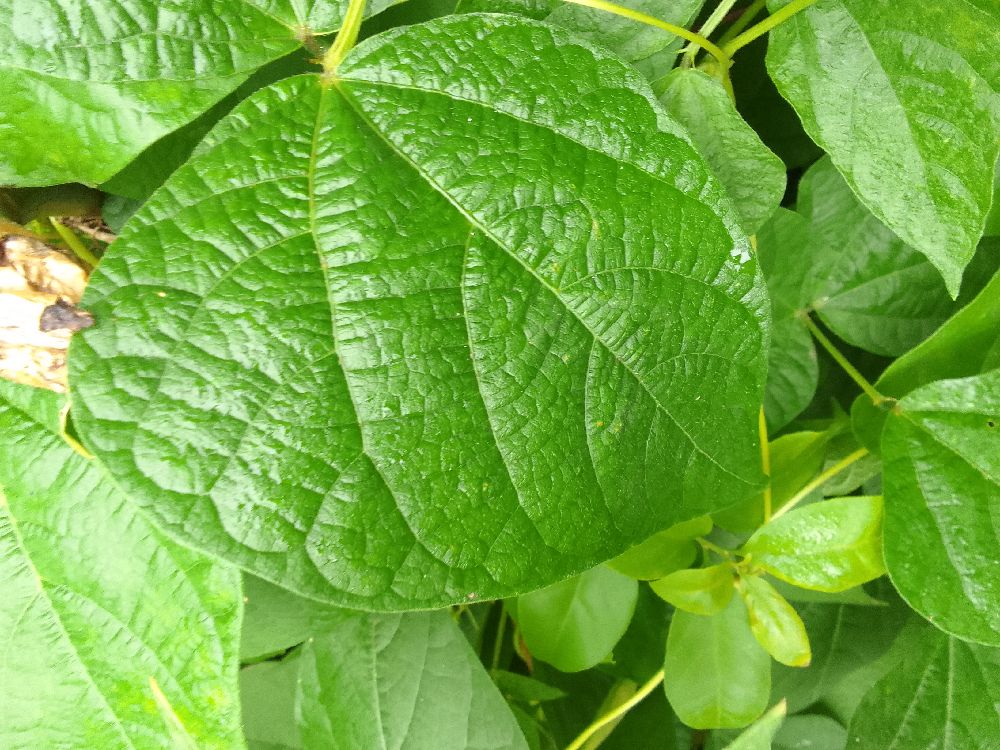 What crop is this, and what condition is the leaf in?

common bean, healthy
